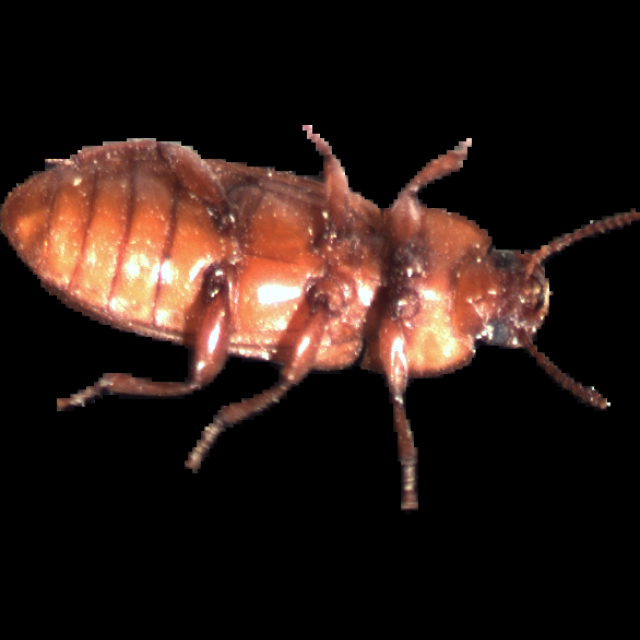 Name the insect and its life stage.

mealworm beetle
